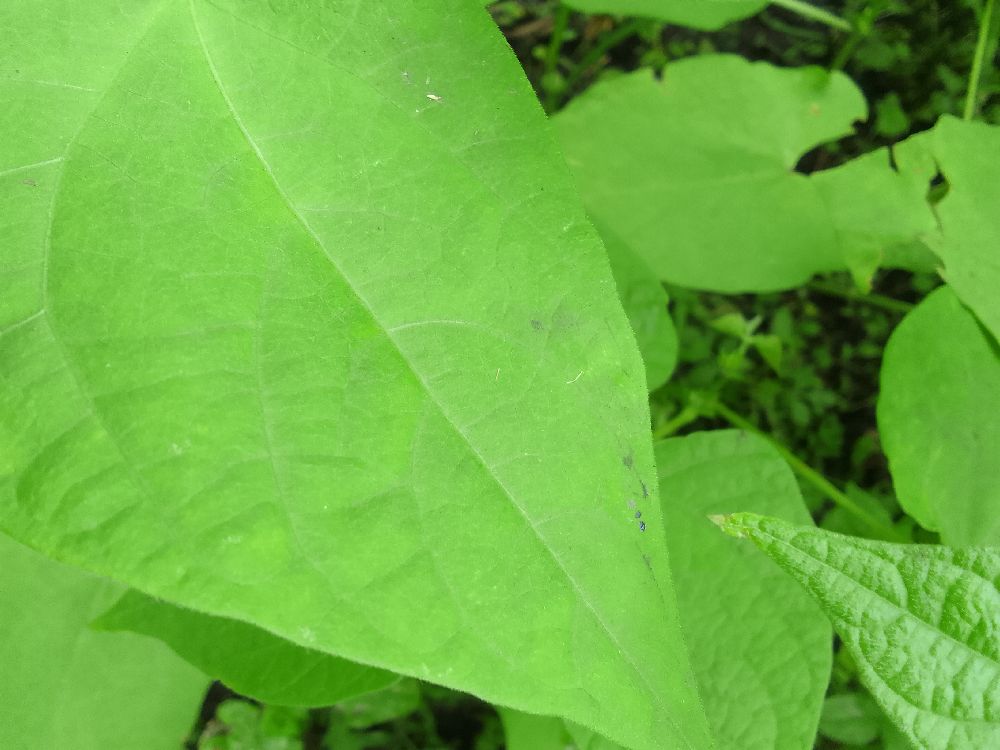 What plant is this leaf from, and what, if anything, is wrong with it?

common bean, healthy
